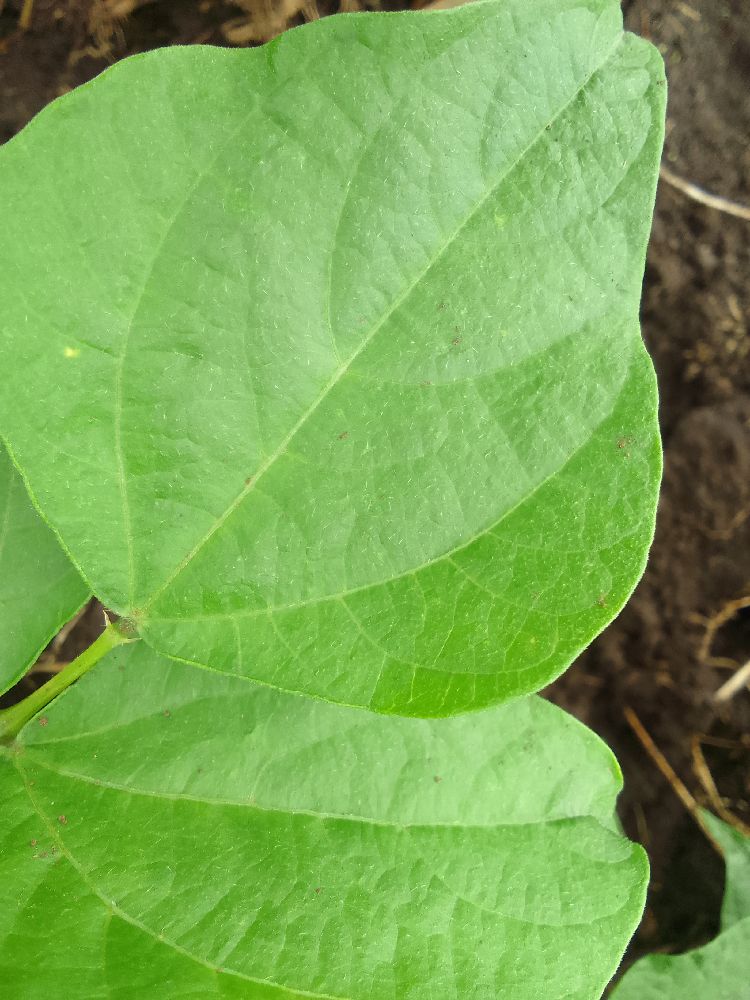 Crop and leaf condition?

common bean, healthy
